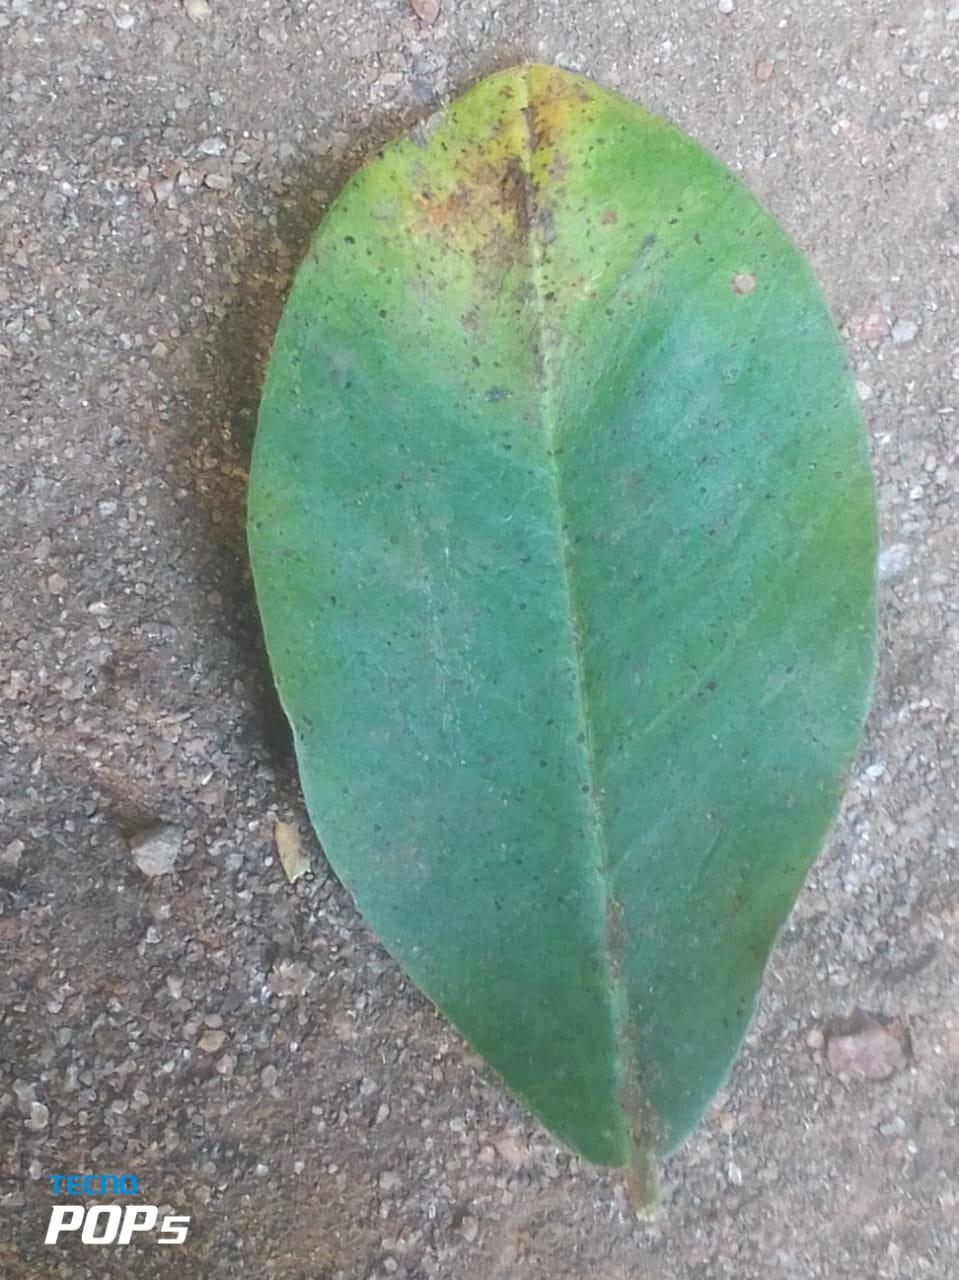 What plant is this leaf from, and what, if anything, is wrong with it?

peanut, passalora arachidicola
